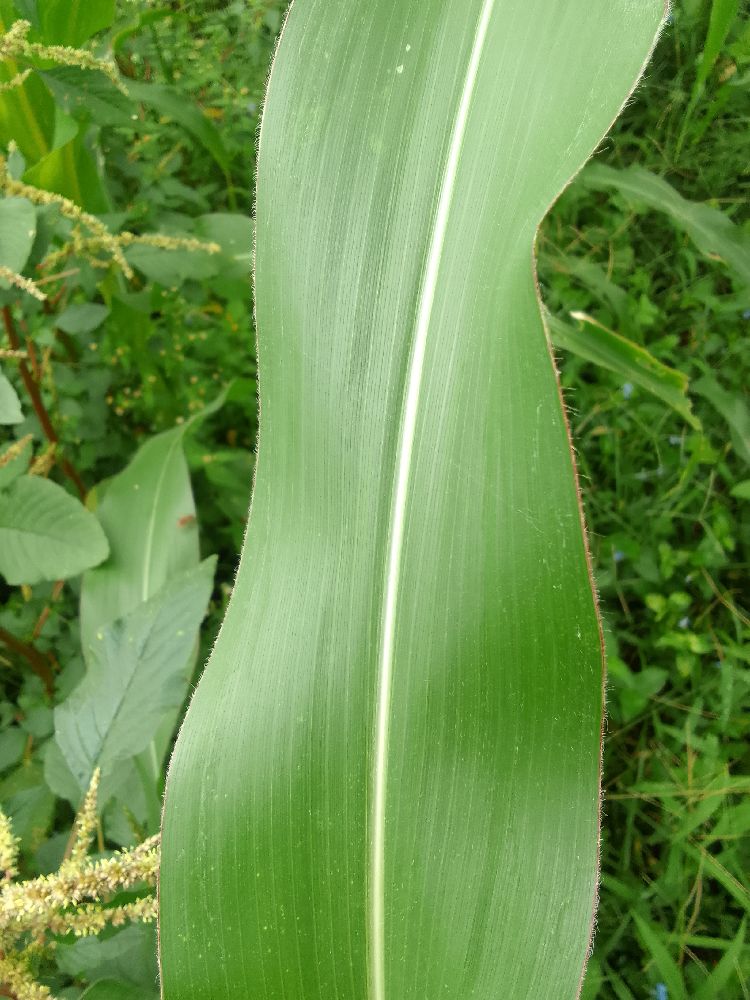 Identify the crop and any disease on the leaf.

maize, healthy
